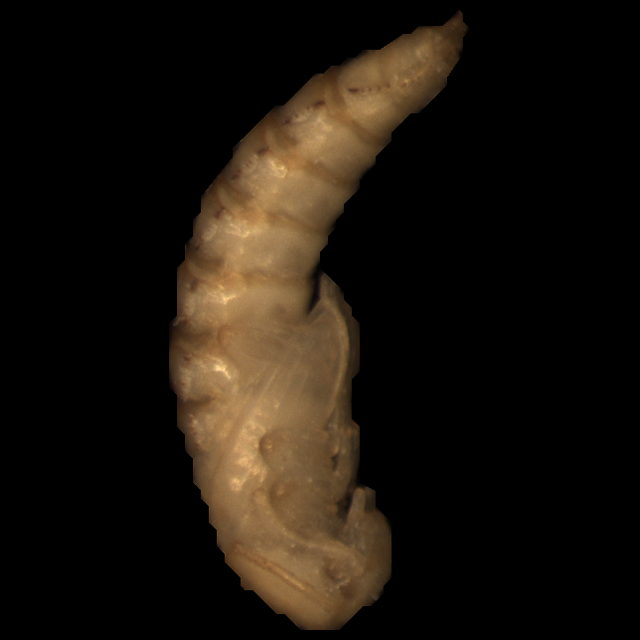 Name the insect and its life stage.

mealworm pupa
